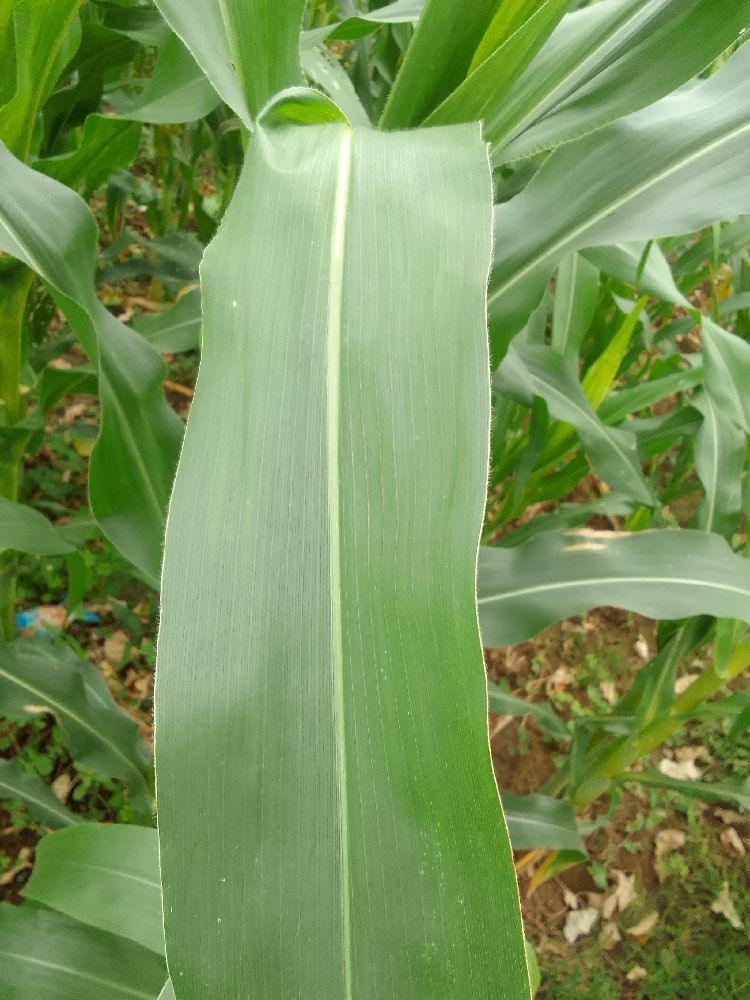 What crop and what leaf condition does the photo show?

maize, healthy
